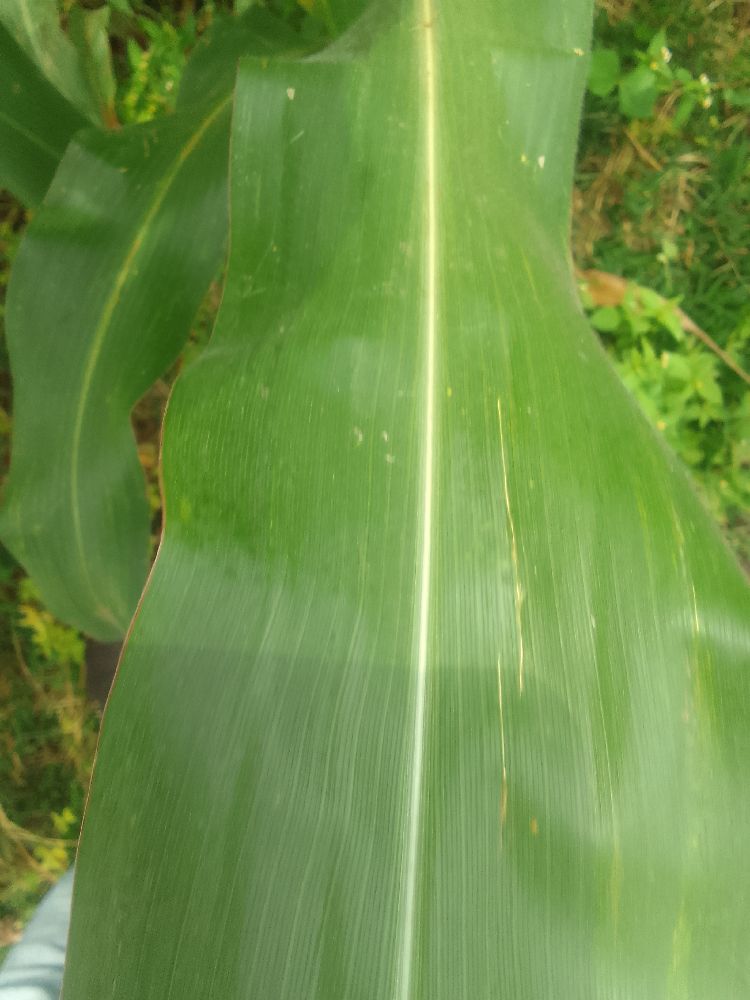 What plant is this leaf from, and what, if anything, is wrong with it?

maize, healthy
